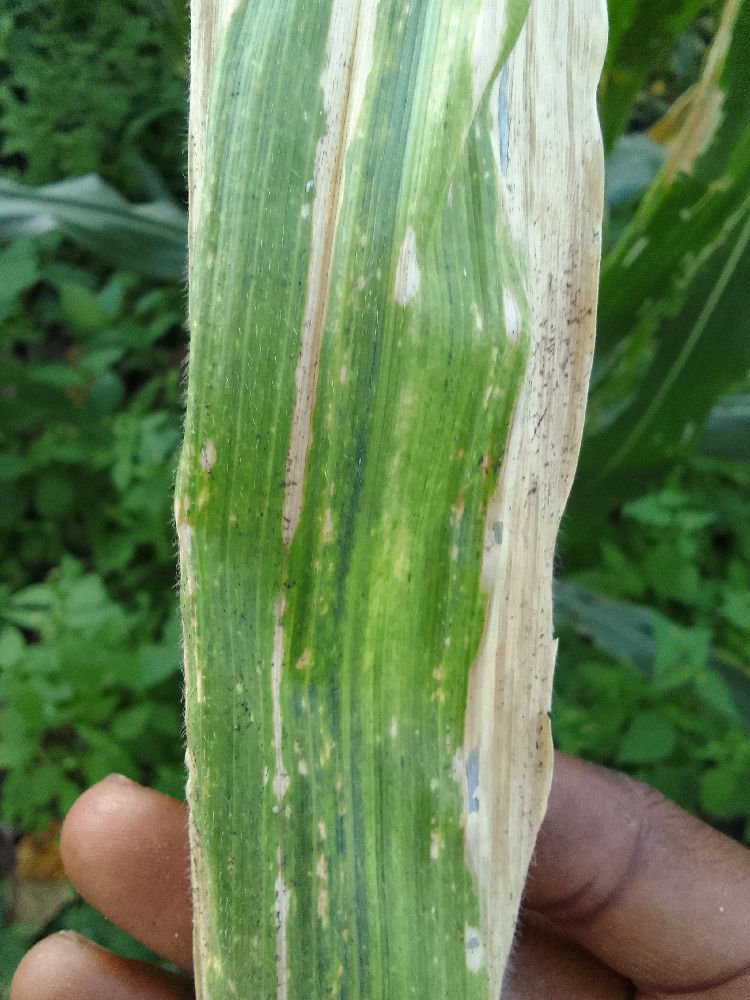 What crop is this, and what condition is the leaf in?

maize, maize lethal necrosis
